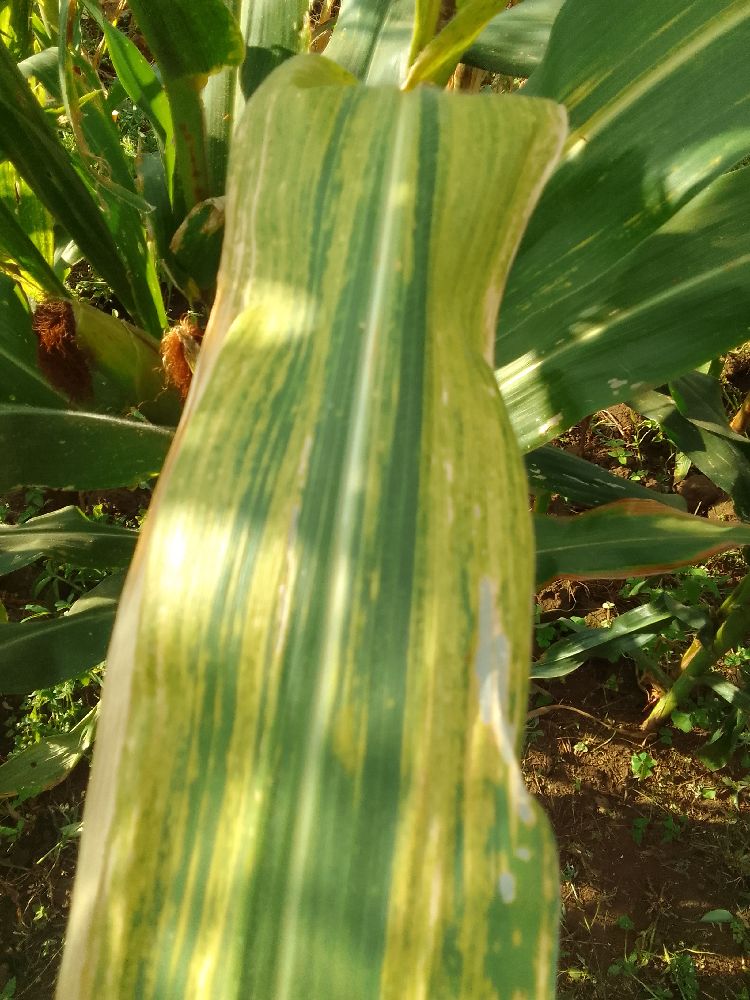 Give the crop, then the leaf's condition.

maize, maize lethal necrosis
